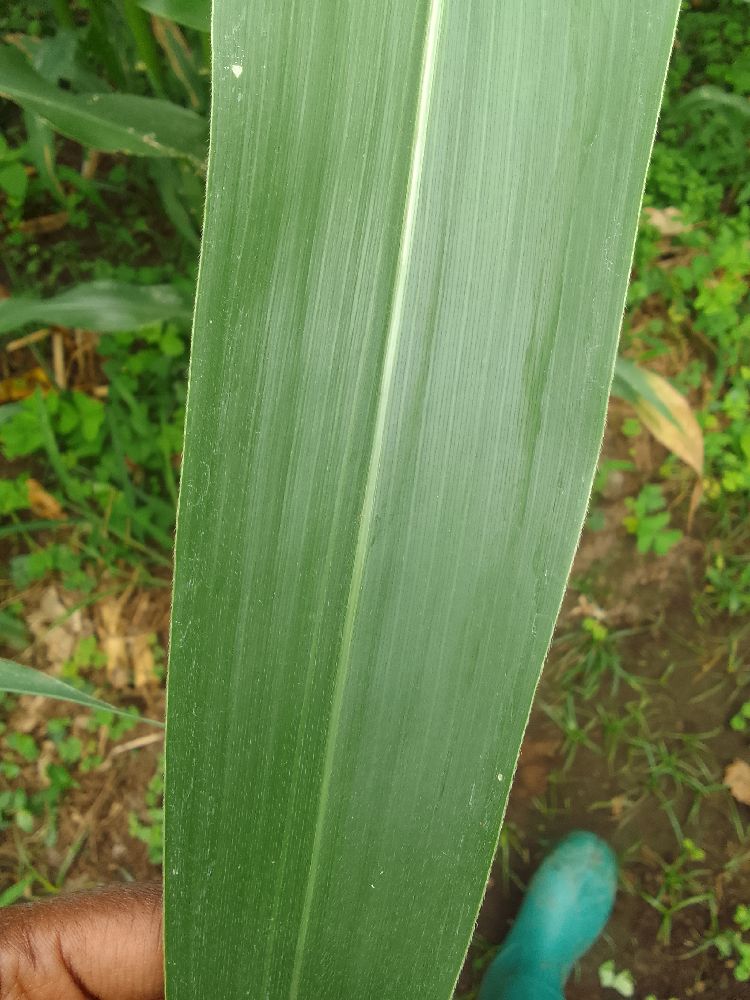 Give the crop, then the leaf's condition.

maize, healthy
